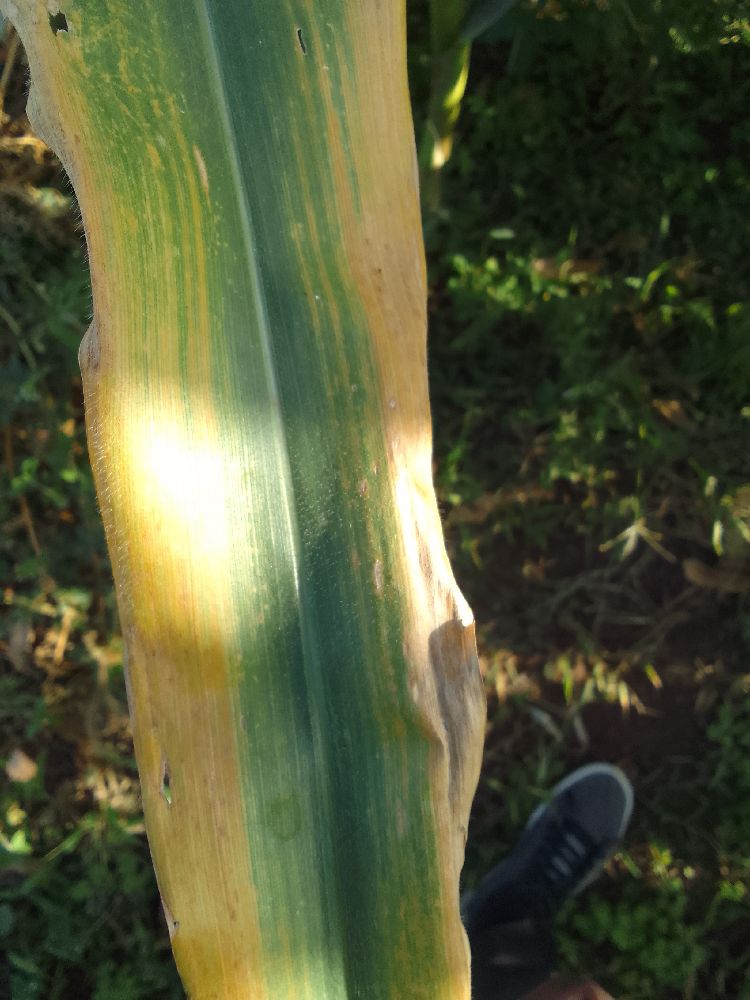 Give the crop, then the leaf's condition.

maize, maize lethal necrosis
